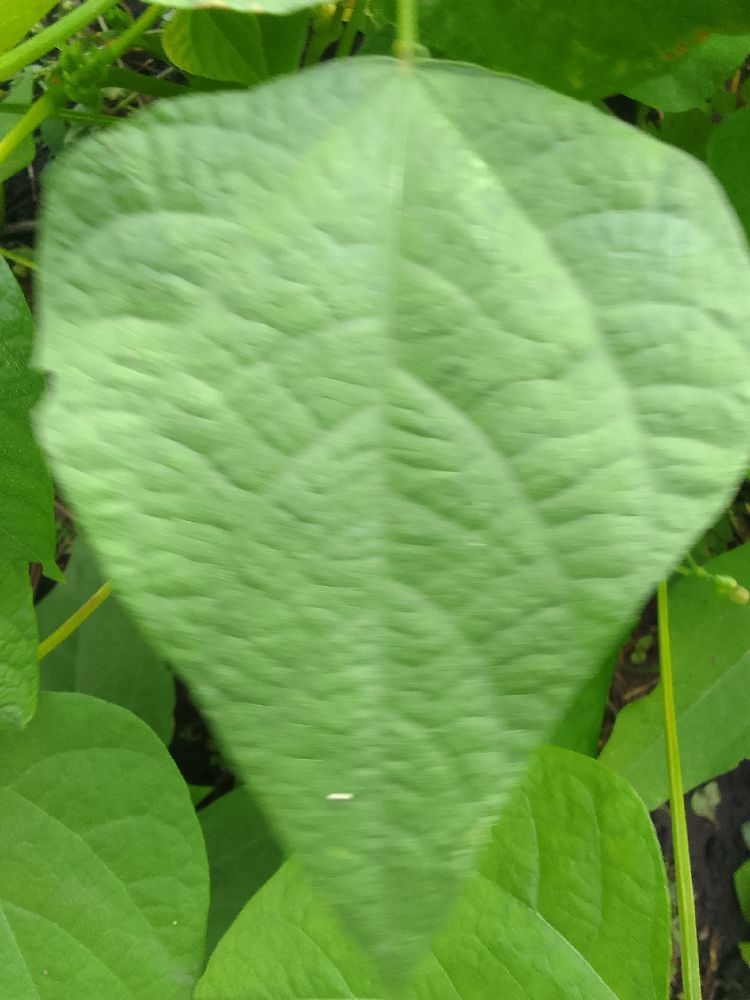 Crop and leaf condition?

common bean, healthy
